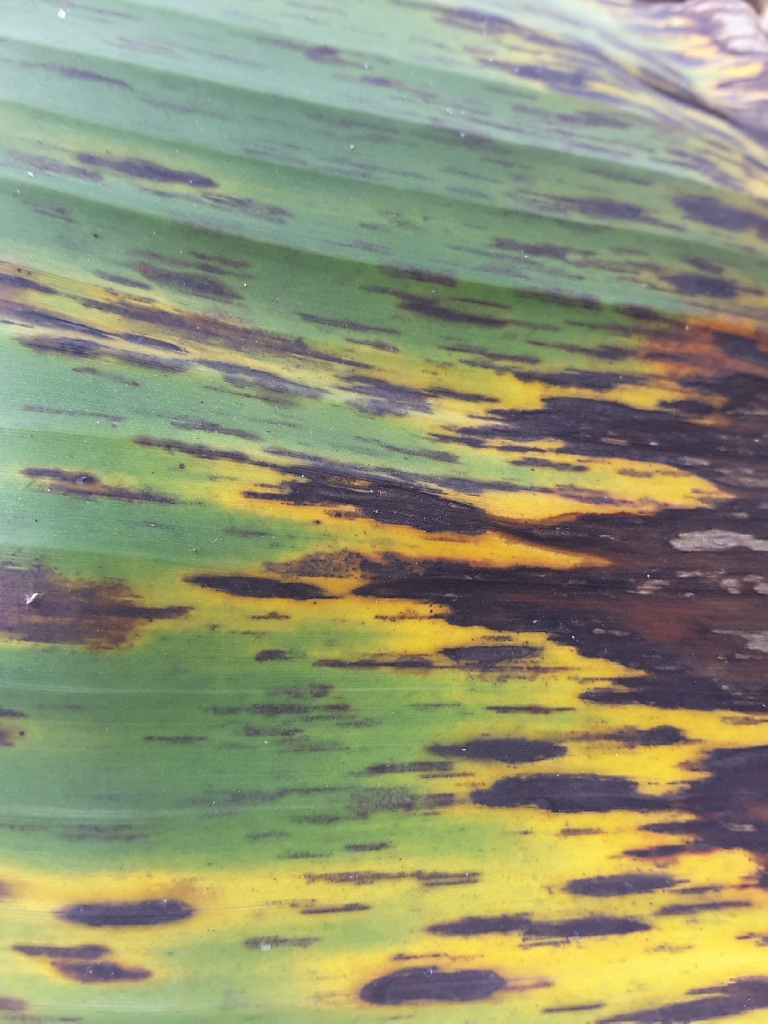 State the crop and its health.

banana, black sigatoka
